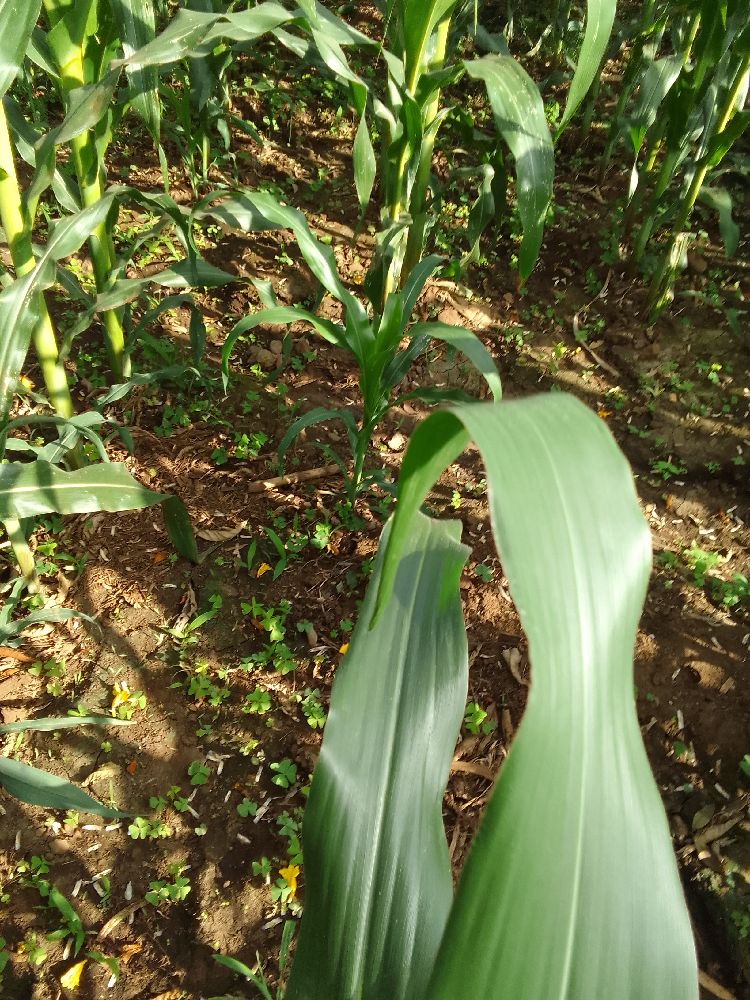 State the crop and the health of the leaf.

maize, healthy
